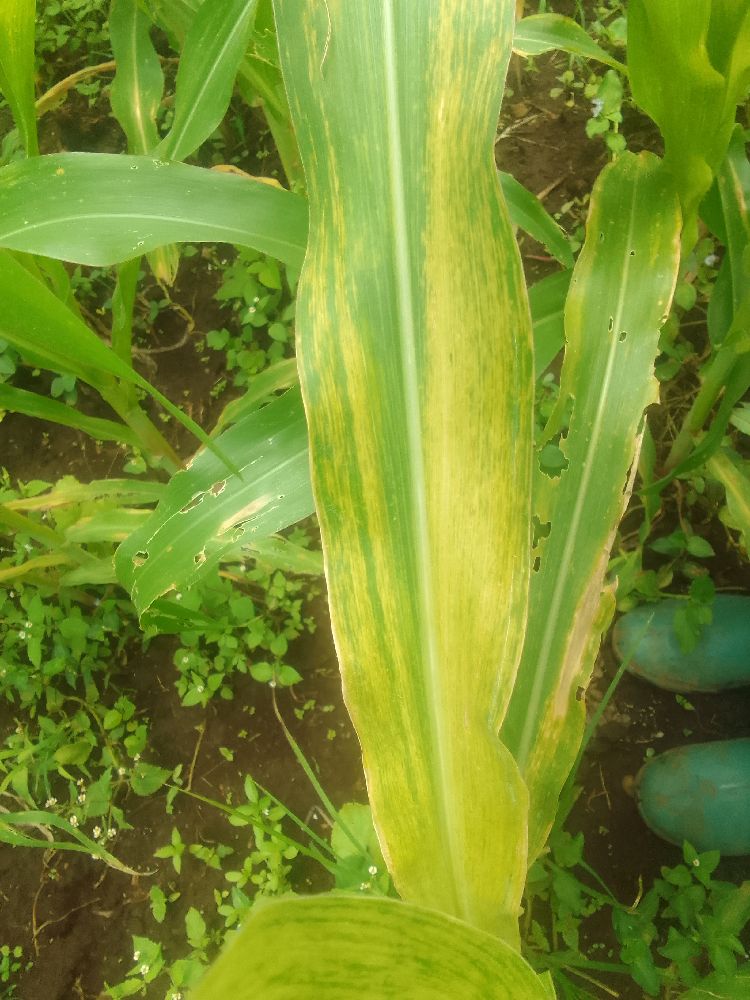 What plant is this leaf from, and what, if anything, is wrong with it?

maize, maize lethal necrosis
